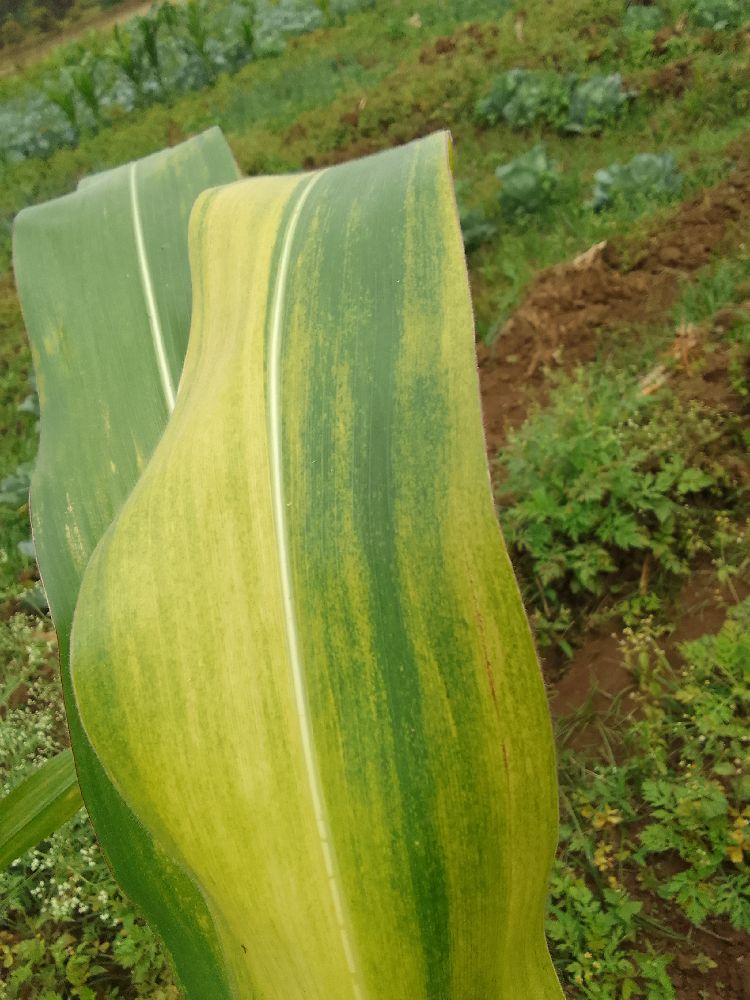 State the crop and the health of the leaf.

maize, maize lethal necrosis
